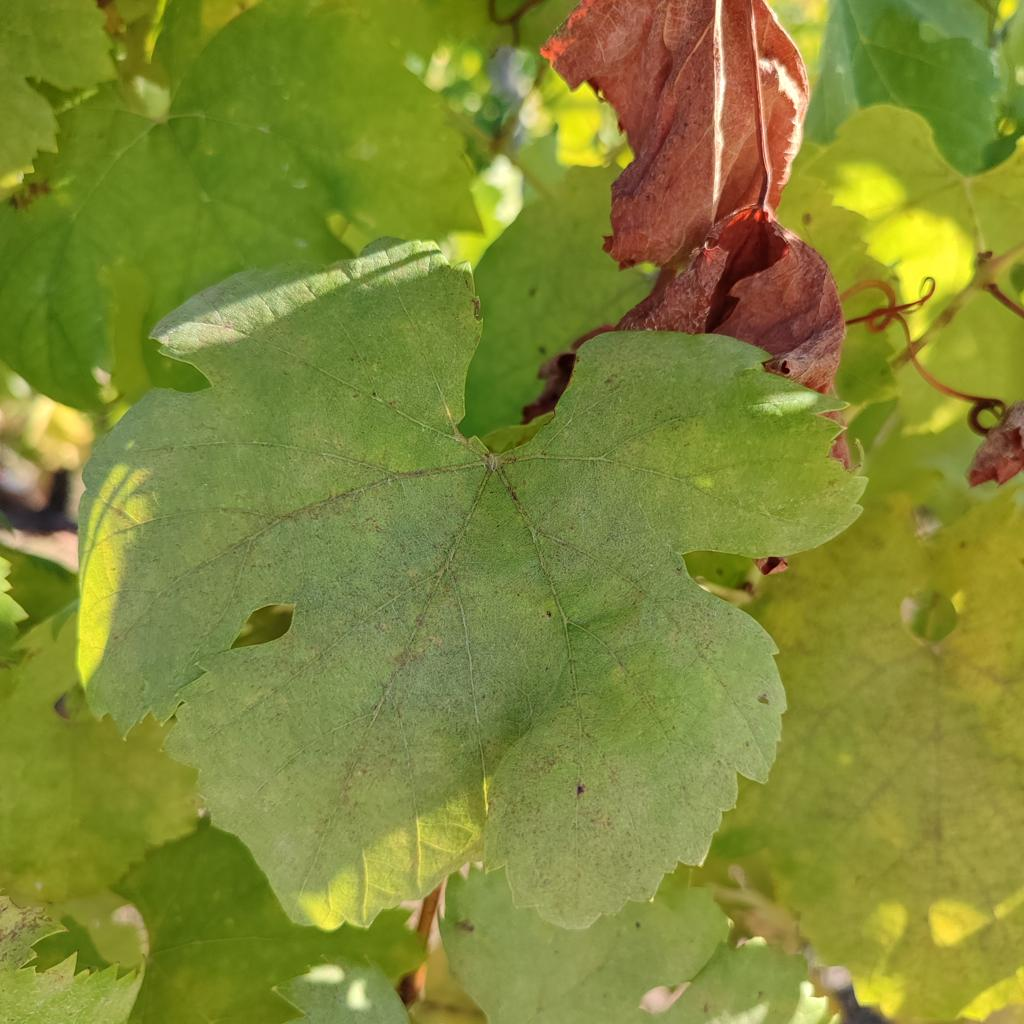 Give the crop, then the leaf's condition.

grapevine, powdery mildew
